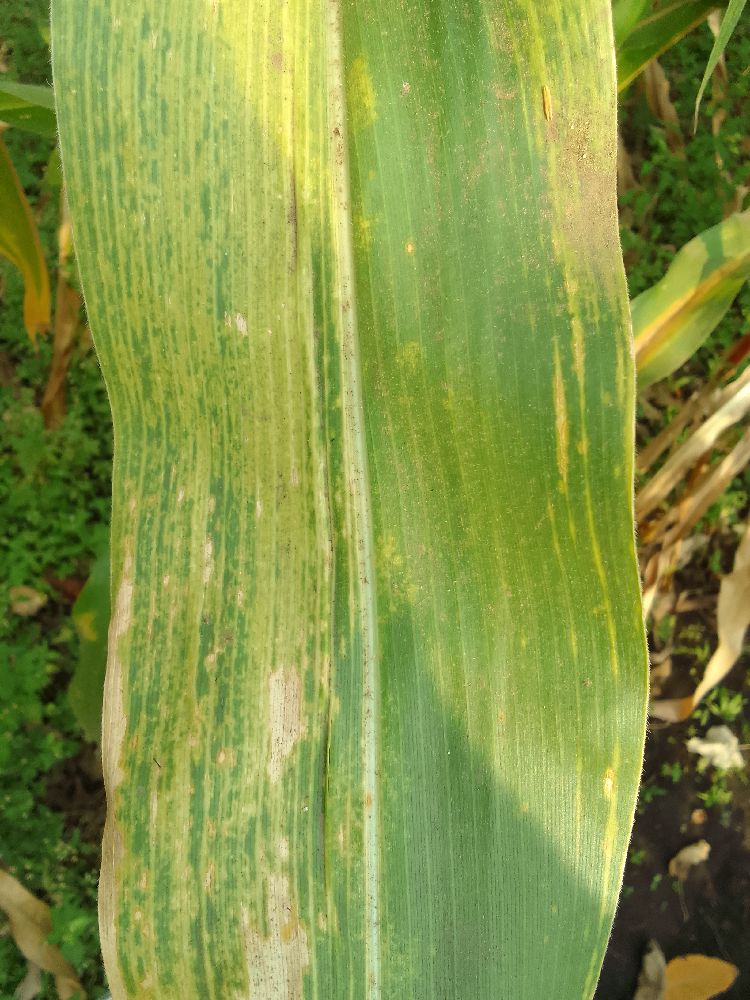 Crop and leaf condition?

maize, maize lethal necrosis
